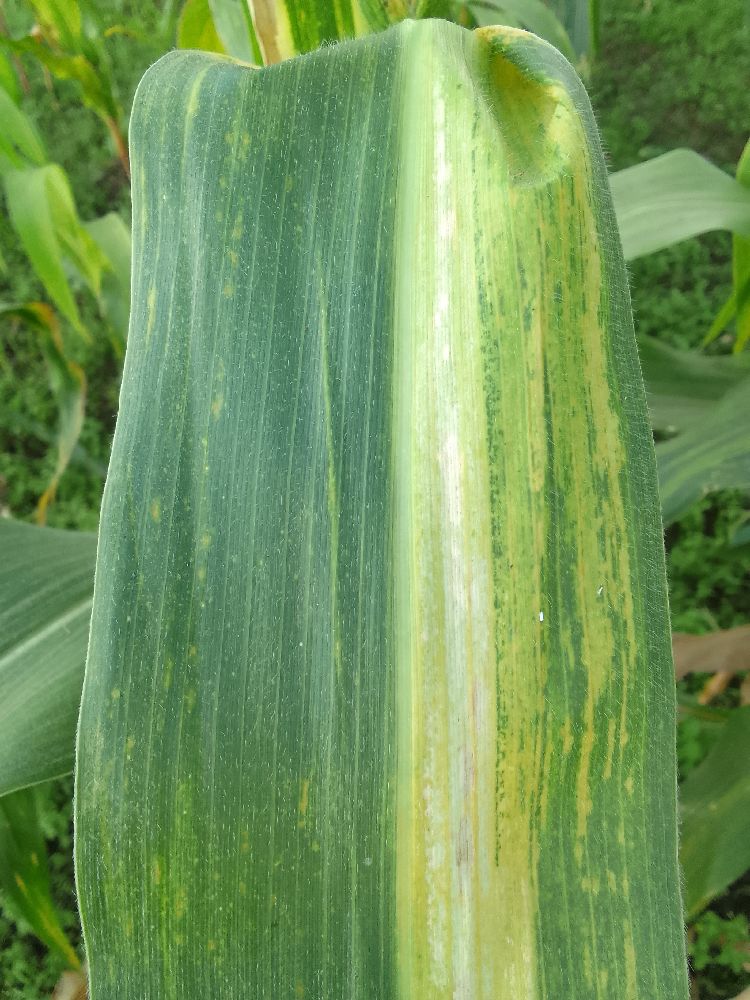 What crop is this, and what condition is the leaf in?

maize, maize lethal necrosis
